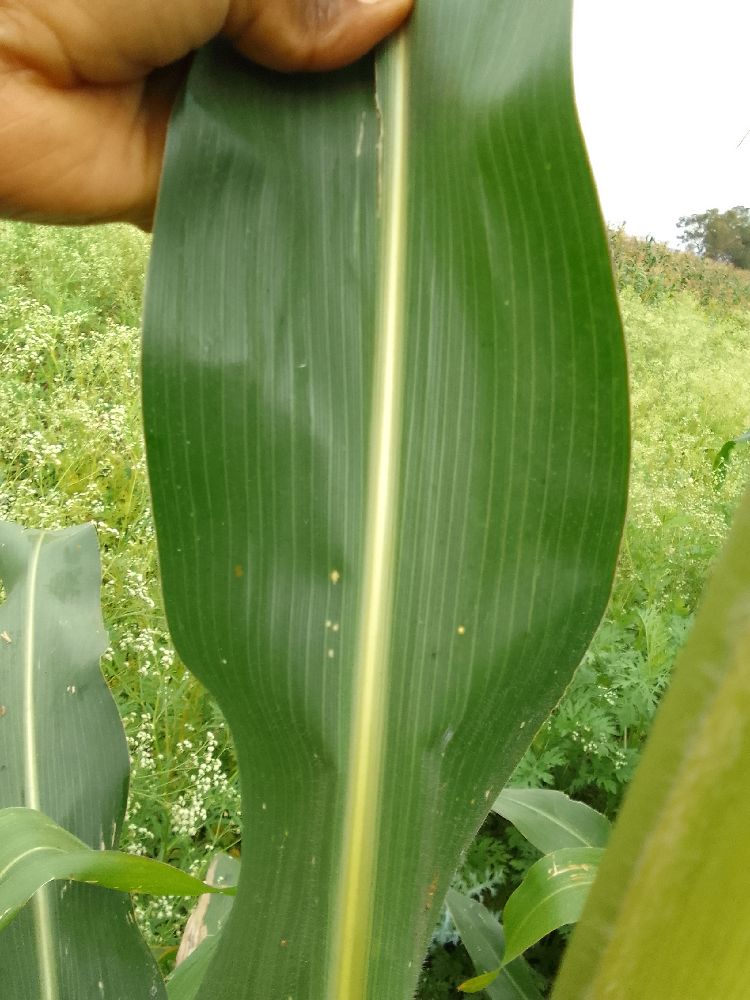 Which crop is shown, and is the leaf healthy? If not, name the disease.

maize, healthy
